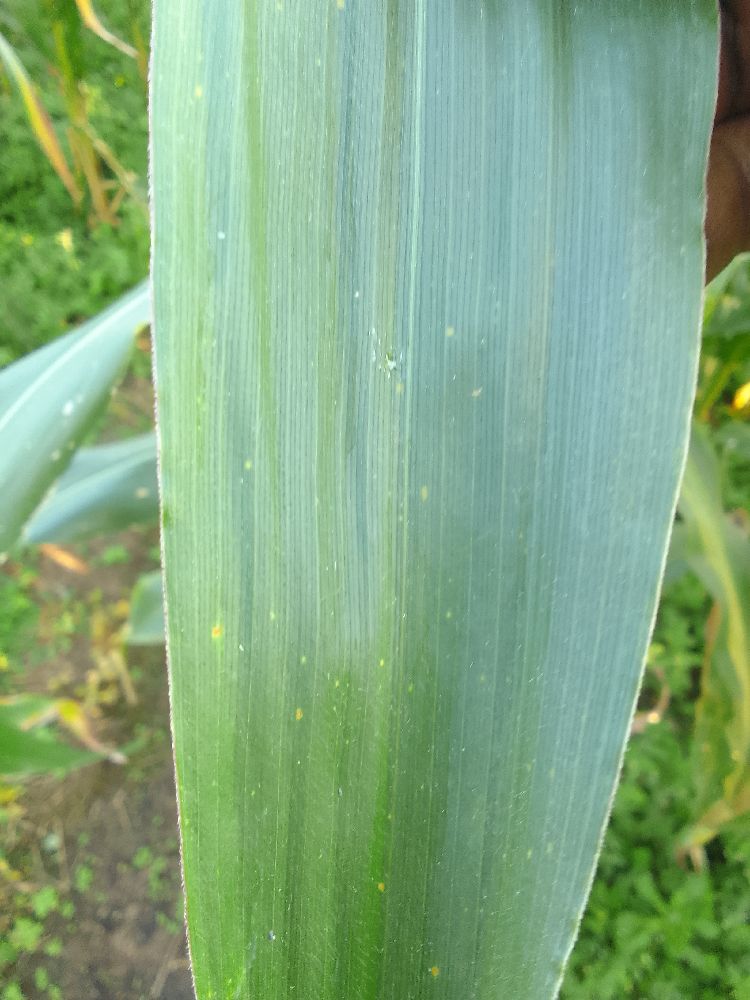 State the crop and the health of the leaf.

maize, healthy
